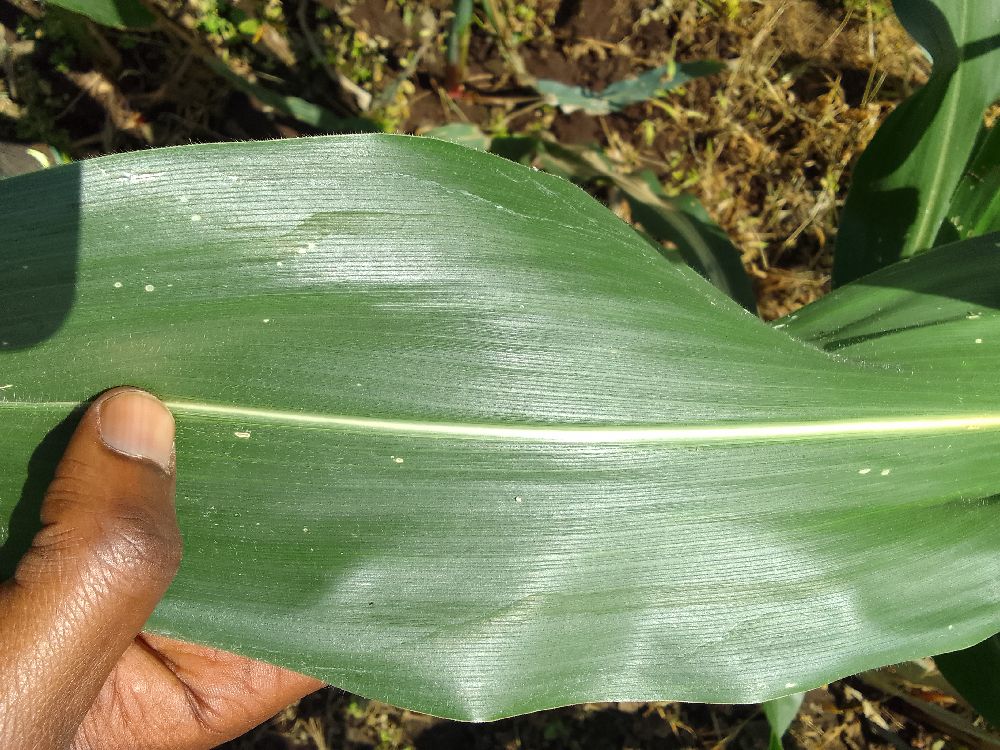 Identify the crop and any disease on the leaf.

maize, healthy
